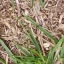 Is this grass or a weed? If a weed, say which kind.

grass
